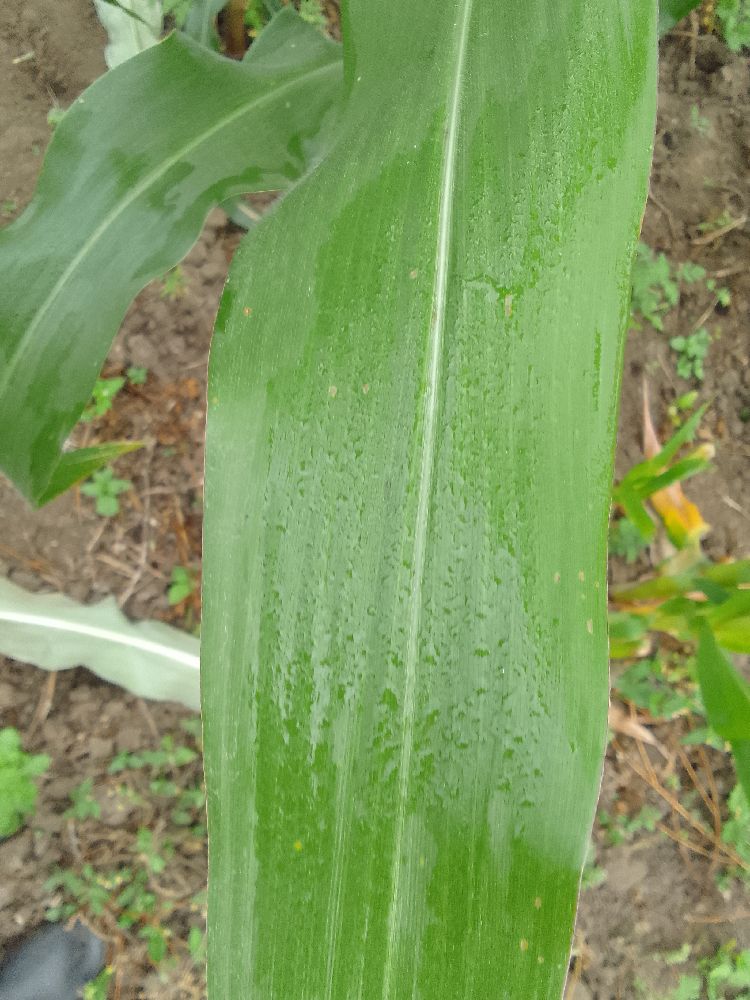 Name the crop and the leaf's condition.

maize, healthy
